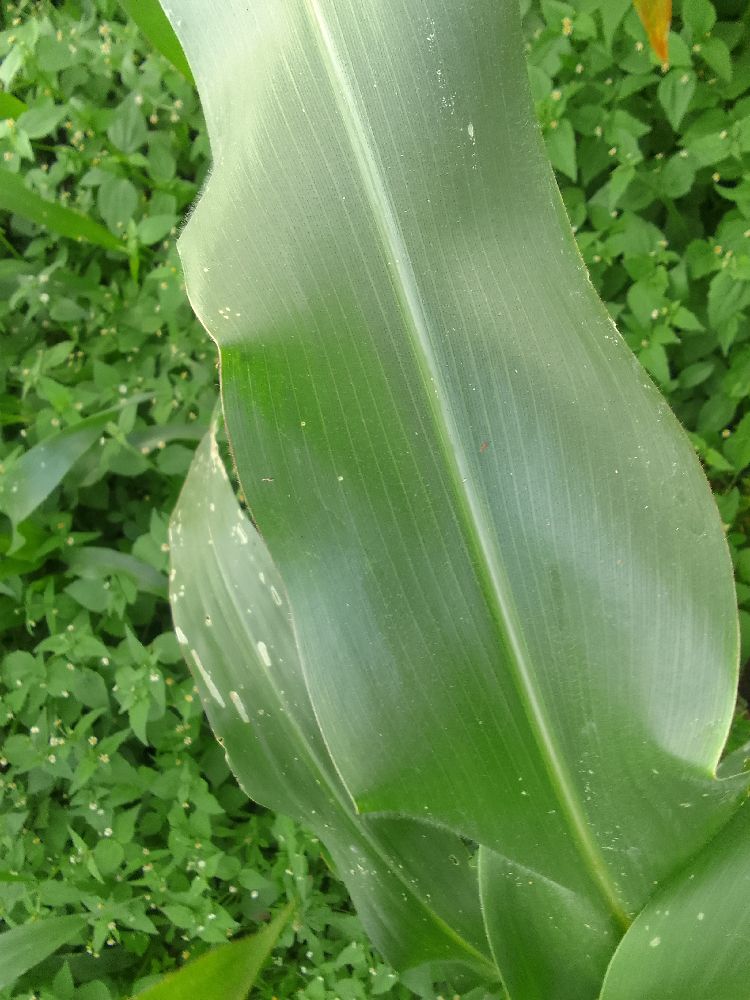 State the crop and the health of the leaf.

maize, healthy
